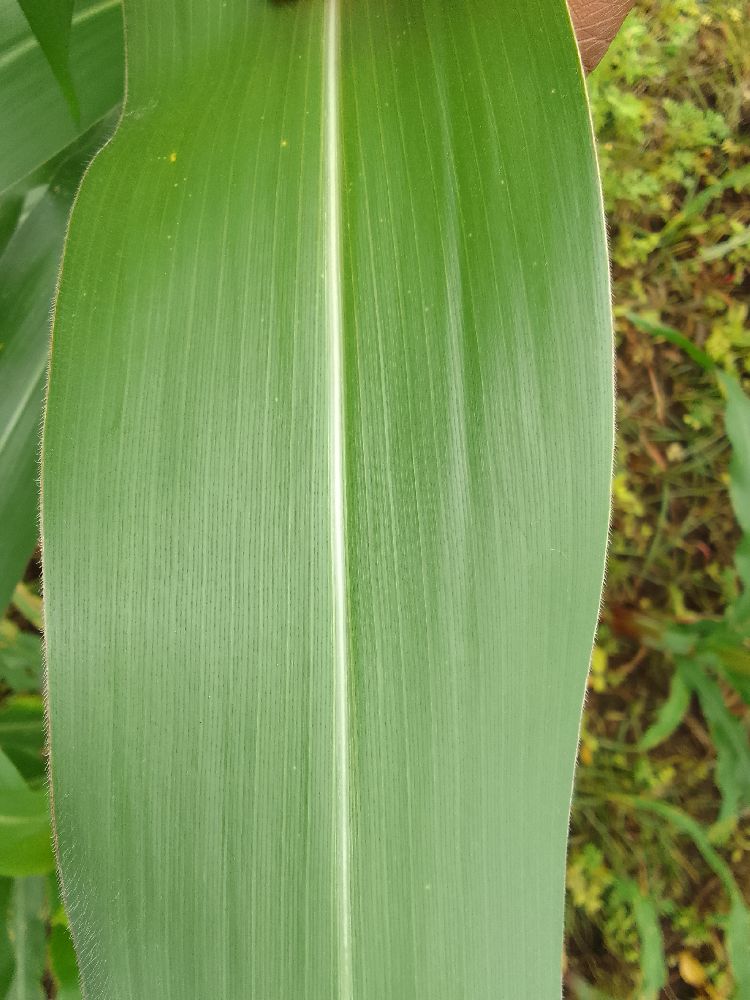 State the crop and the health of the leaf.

maize, healthy
